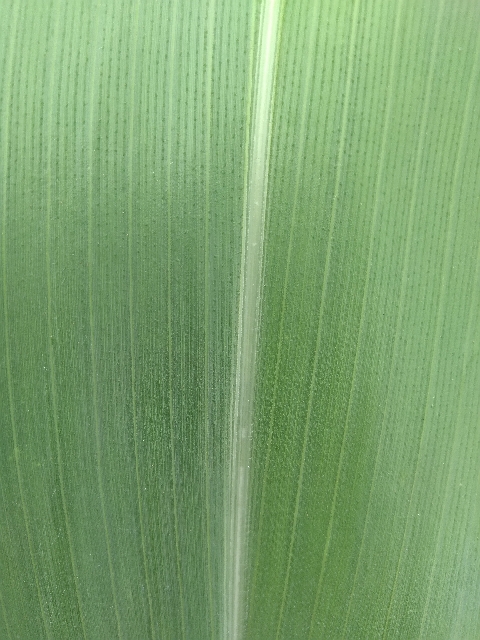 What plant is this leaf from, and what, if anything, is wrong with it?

maize, healthy
